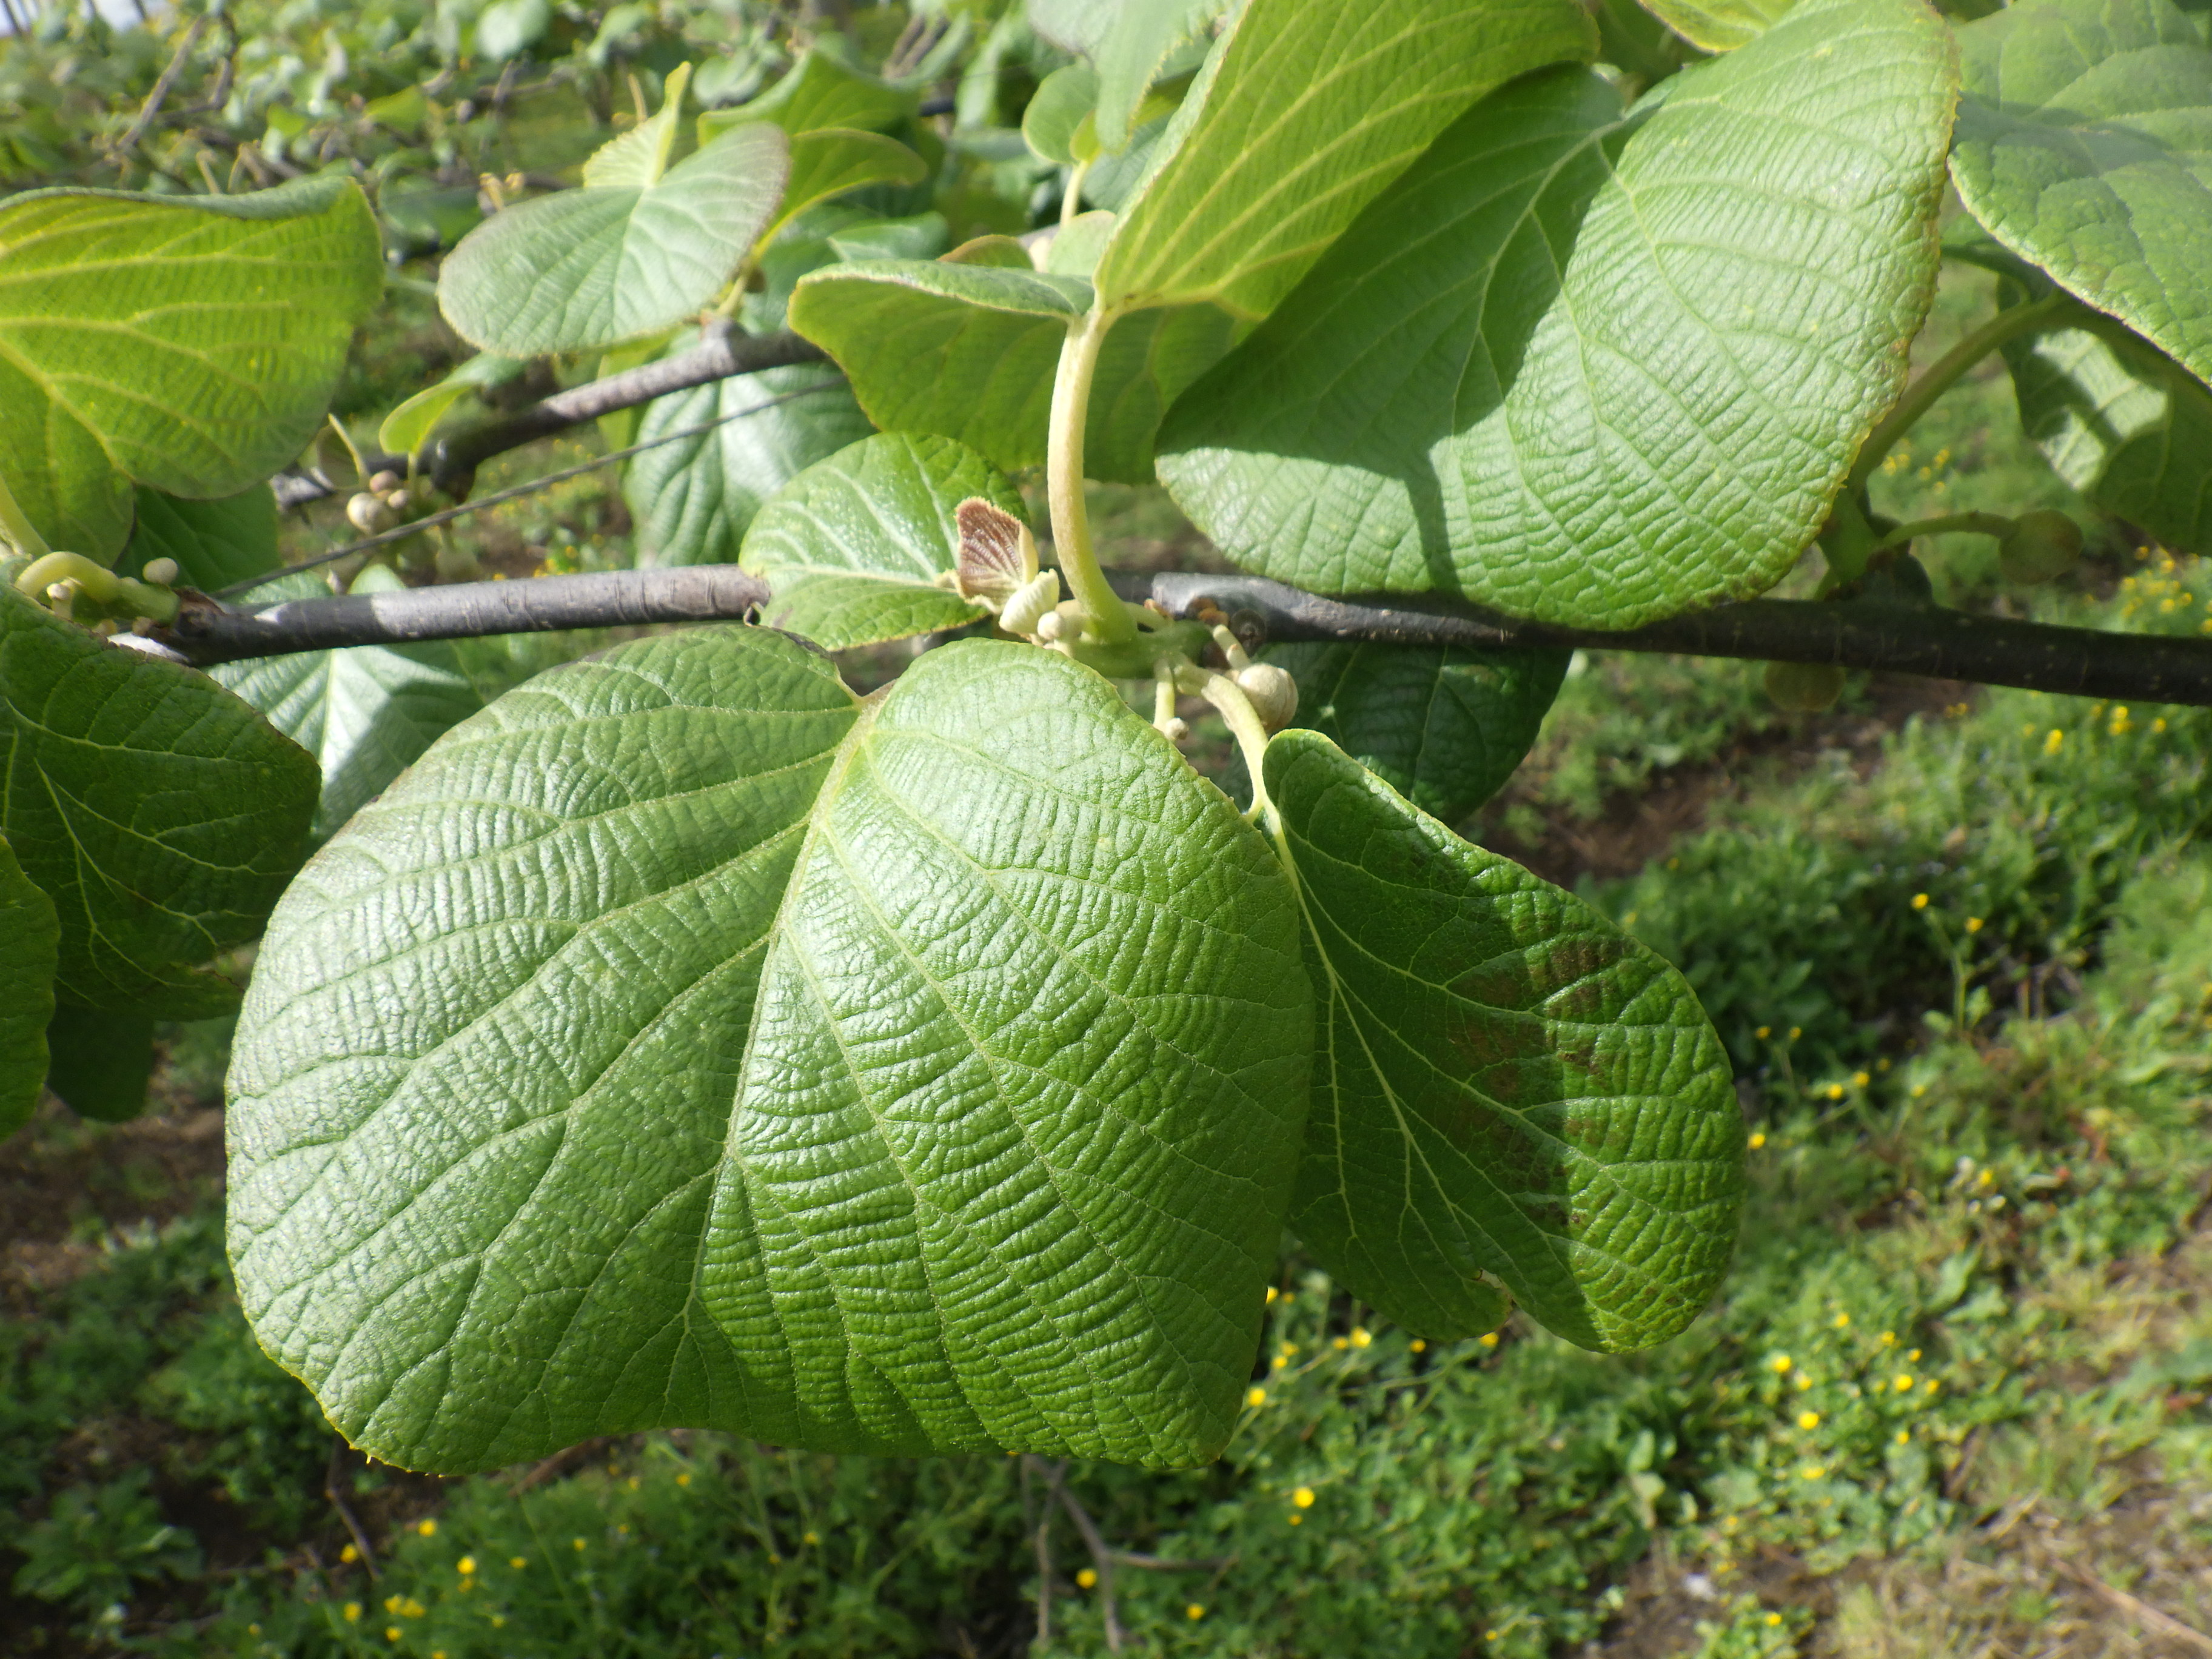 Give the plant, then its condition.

kiwi, cold damage, unknown
